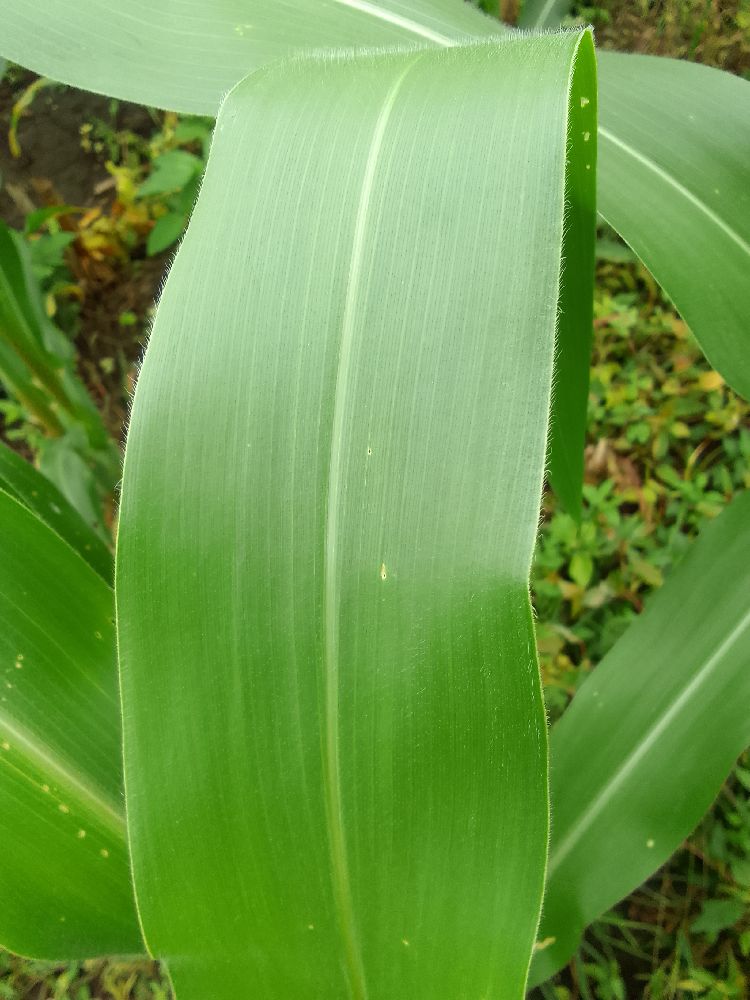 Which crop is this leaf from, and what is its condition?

maize, healthy
